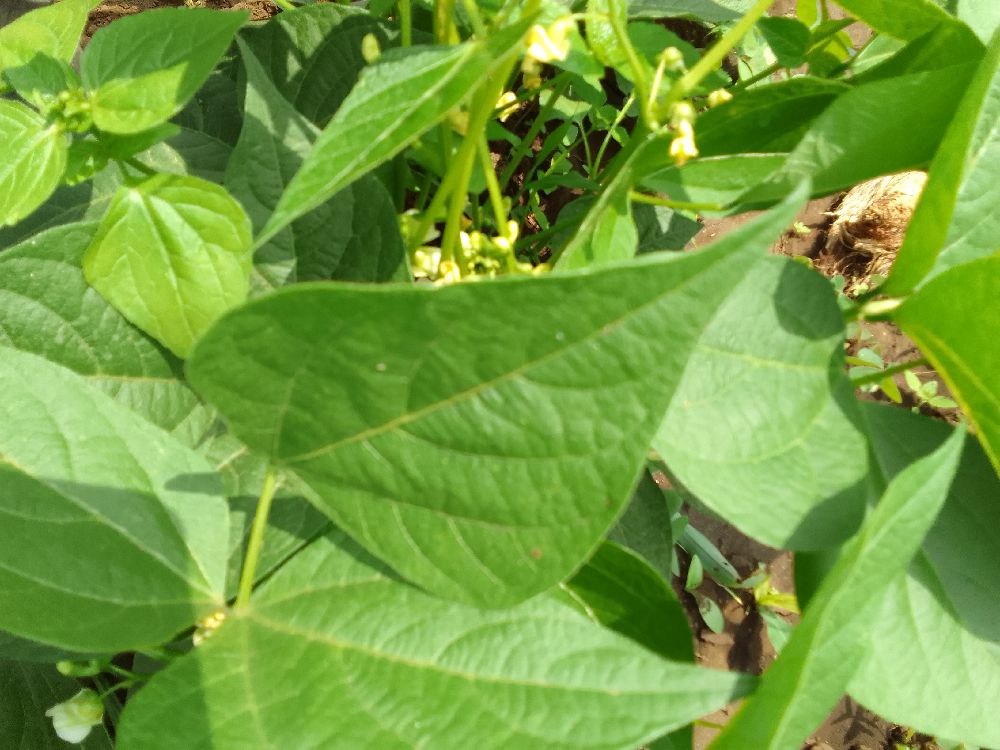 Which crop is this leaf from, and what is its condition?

common bean, healthy
